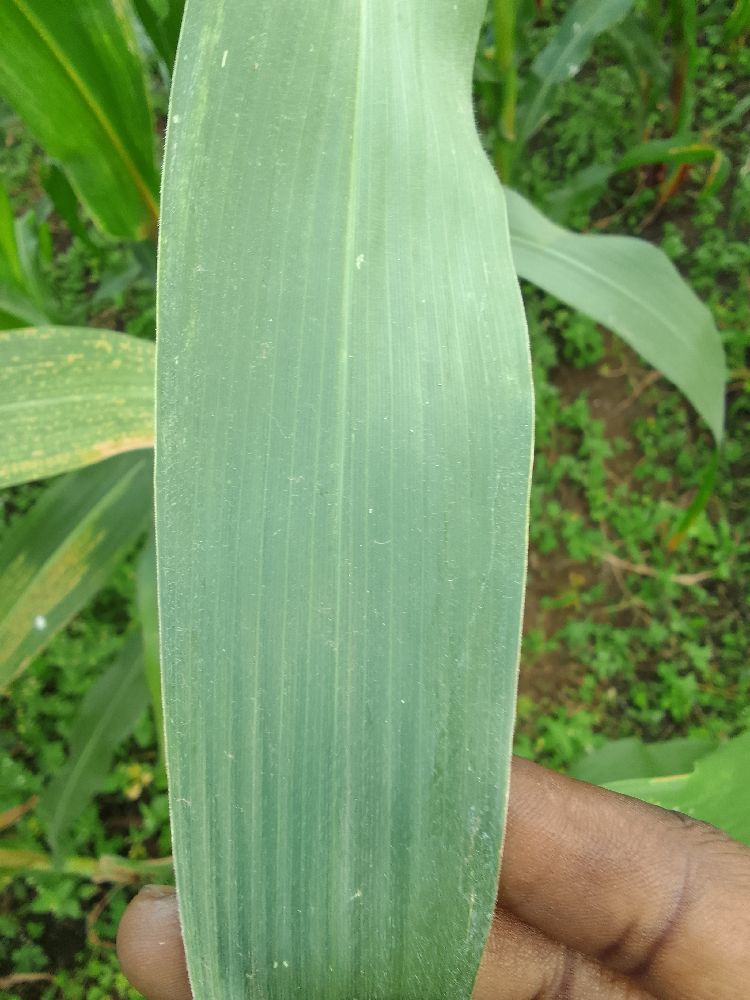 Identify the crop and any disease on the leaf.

maize, healthy
